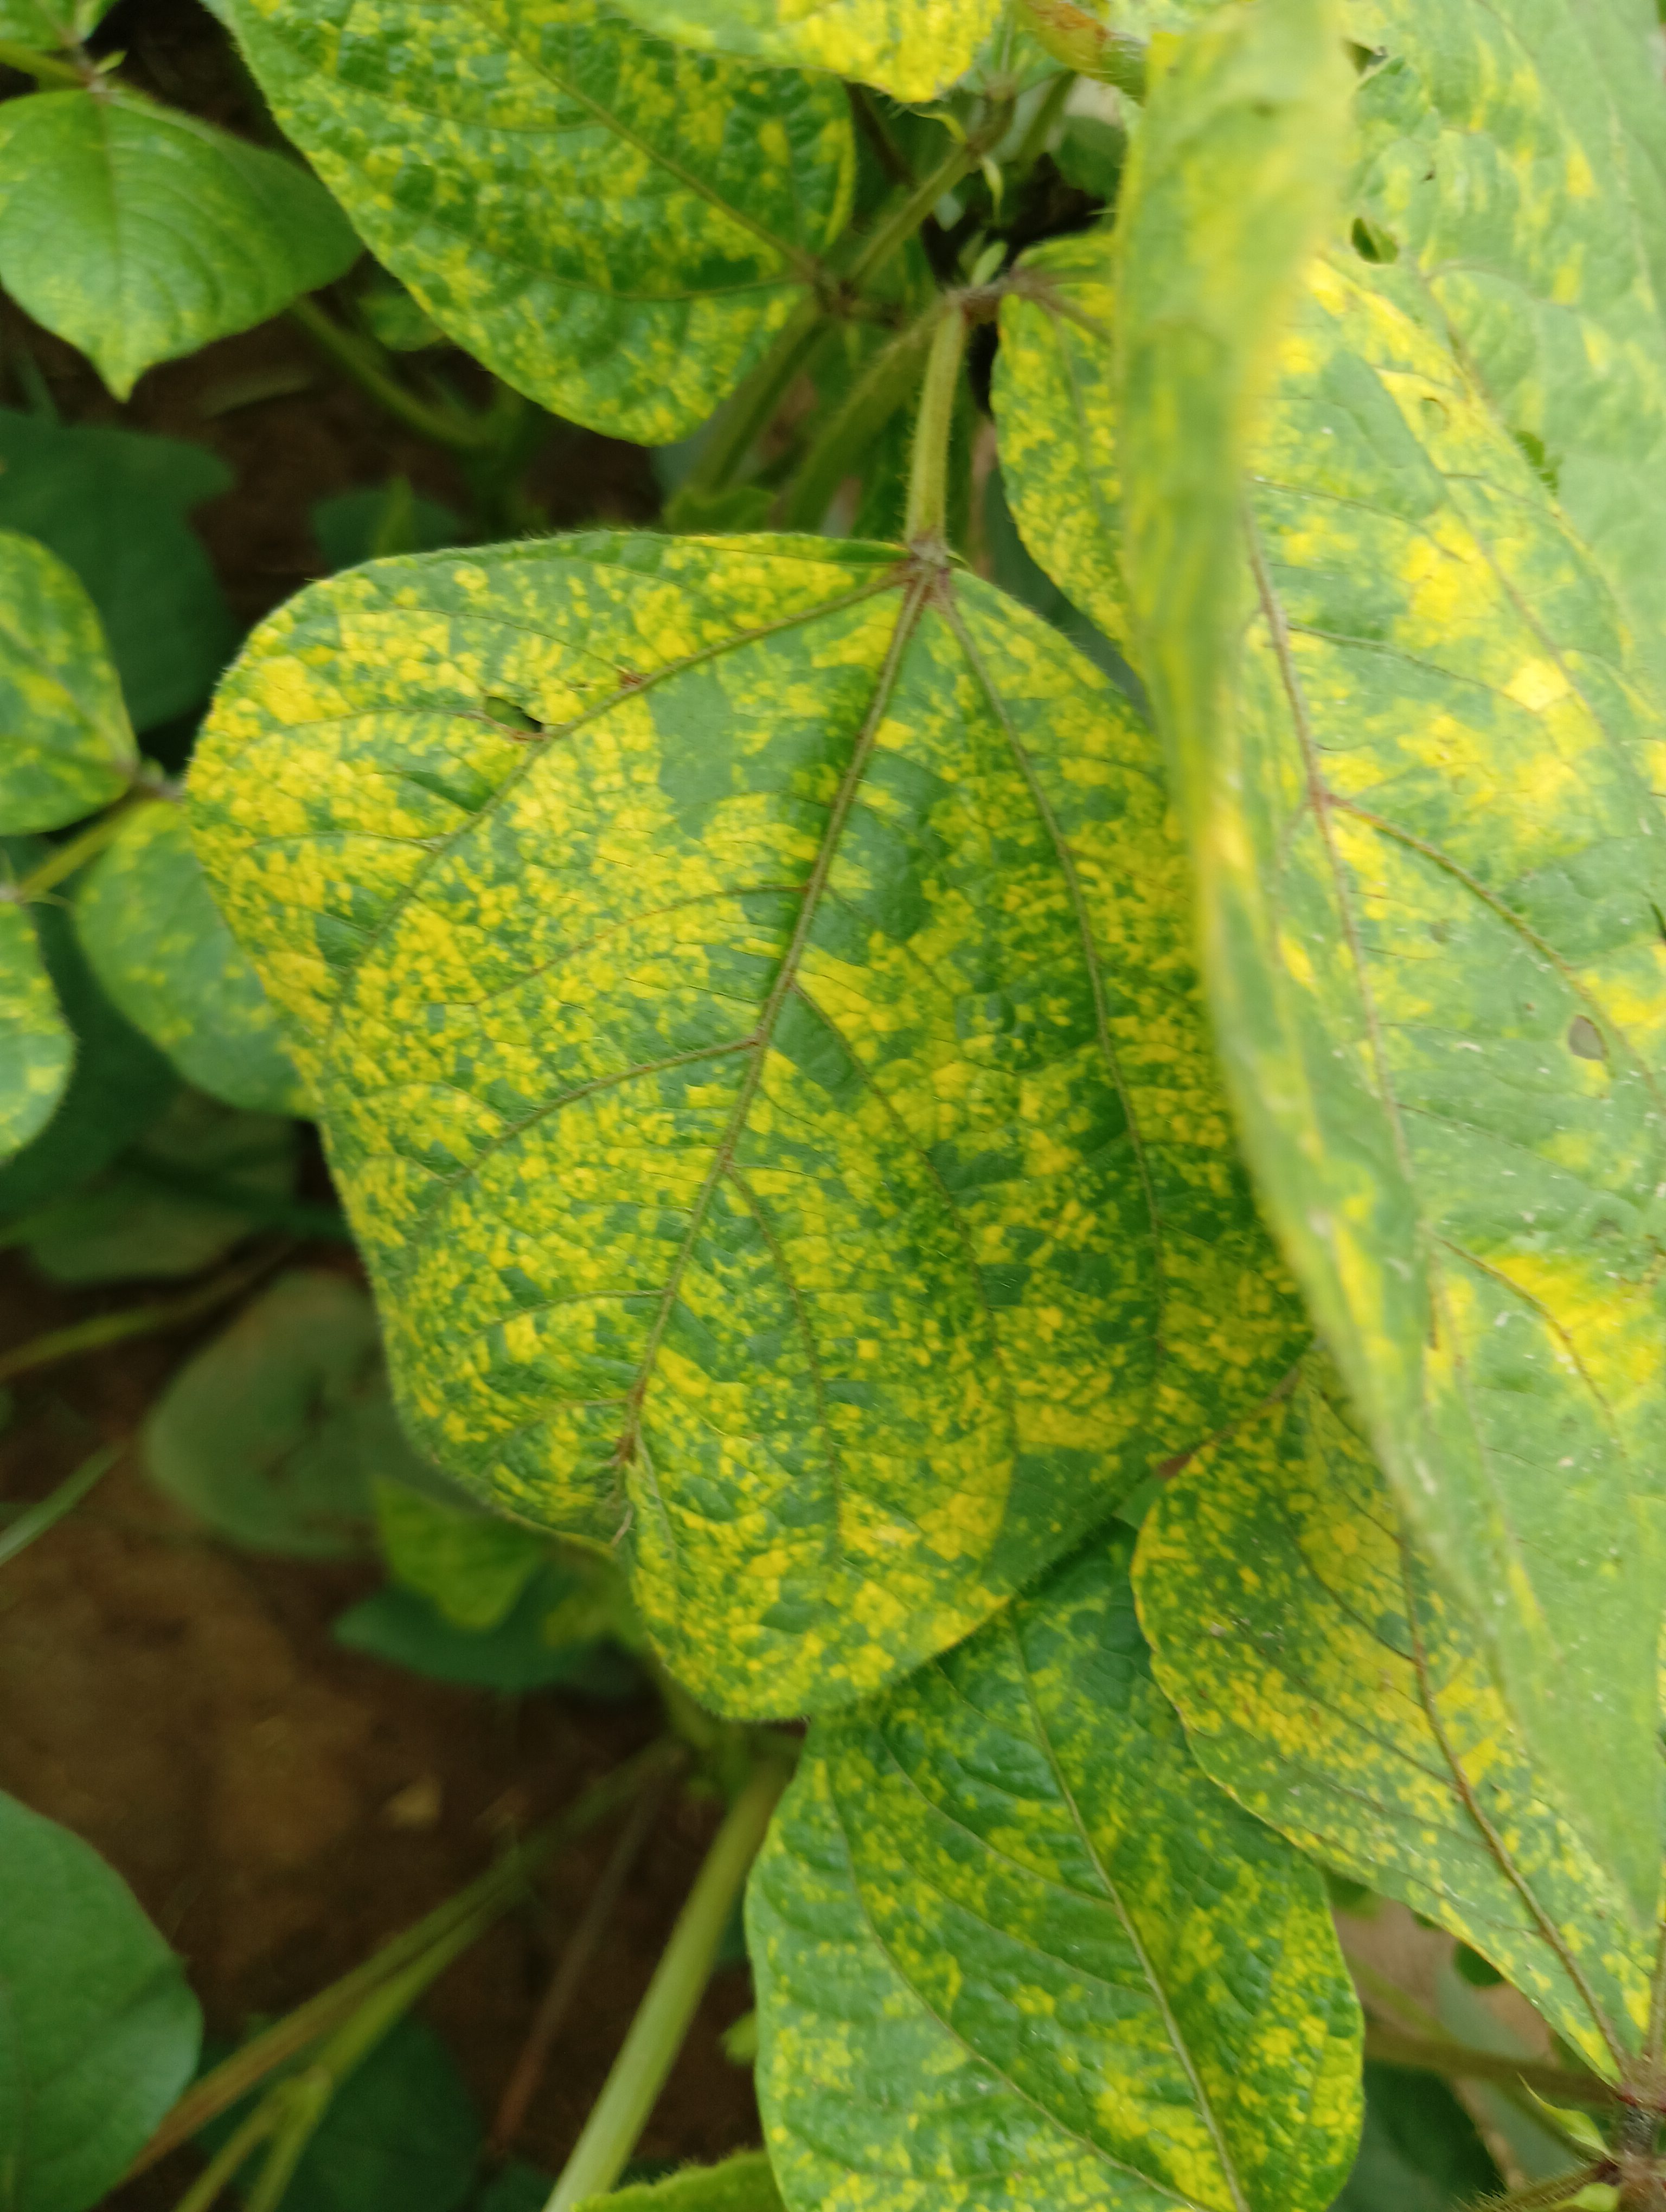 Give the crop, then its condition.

mungbean, yellow mosaic
